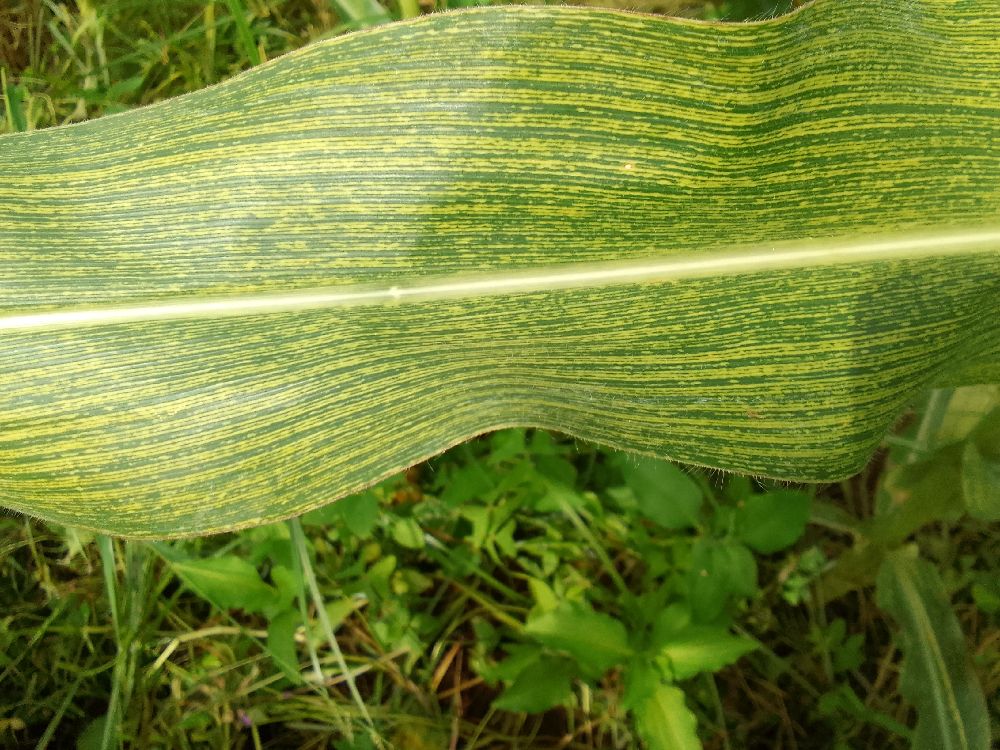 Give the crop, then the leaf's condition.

maize, maize streak virus
